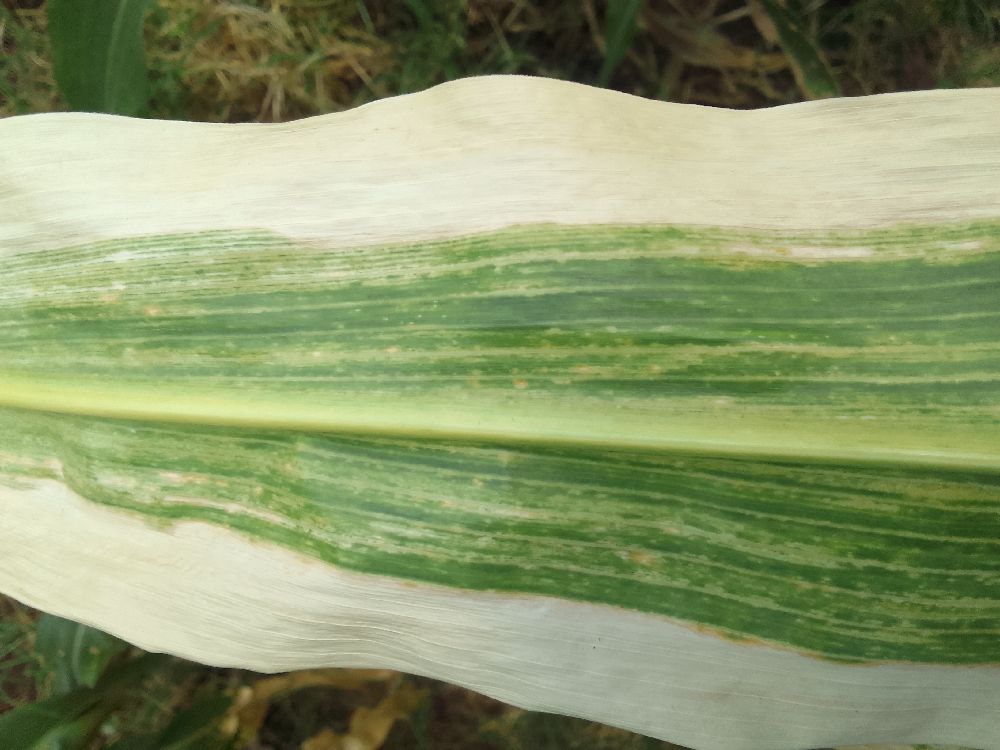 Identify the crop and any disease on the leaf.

maize, maize lethal necrosis
